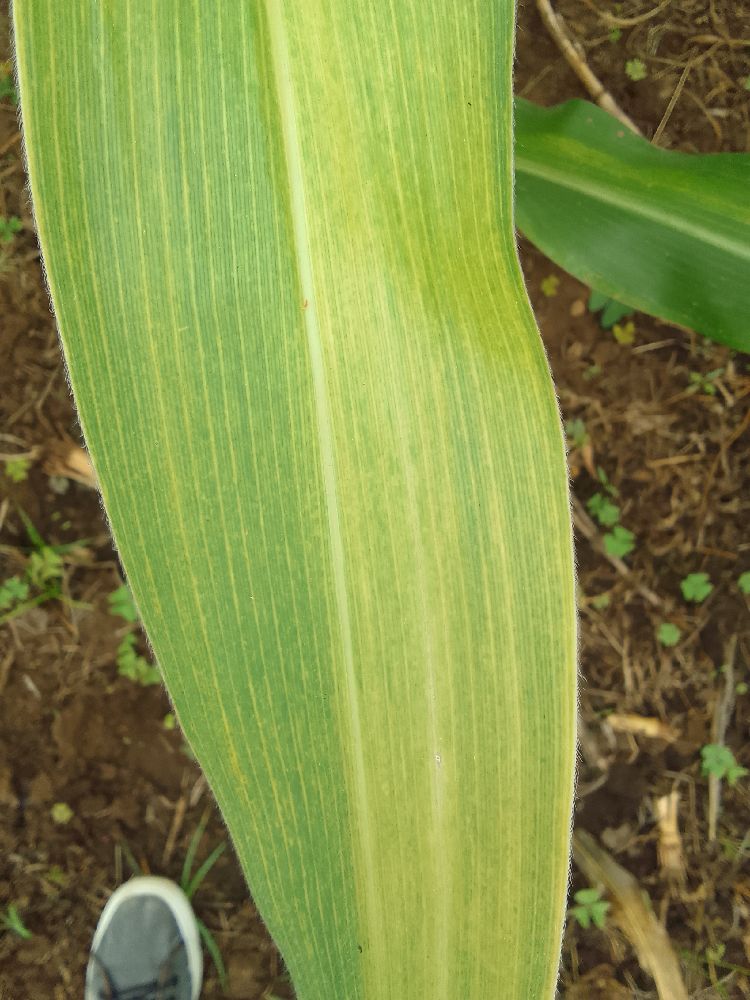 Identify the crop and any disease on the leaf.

maize, maize lethal necrosis
